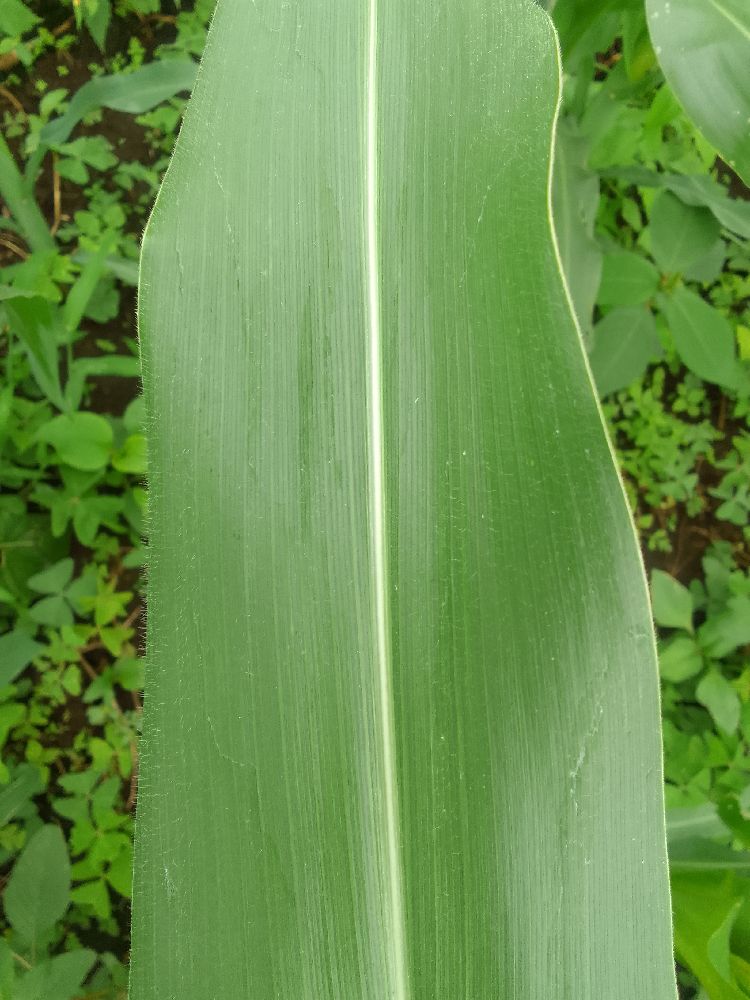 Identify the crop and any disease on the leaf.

maize, healthy
